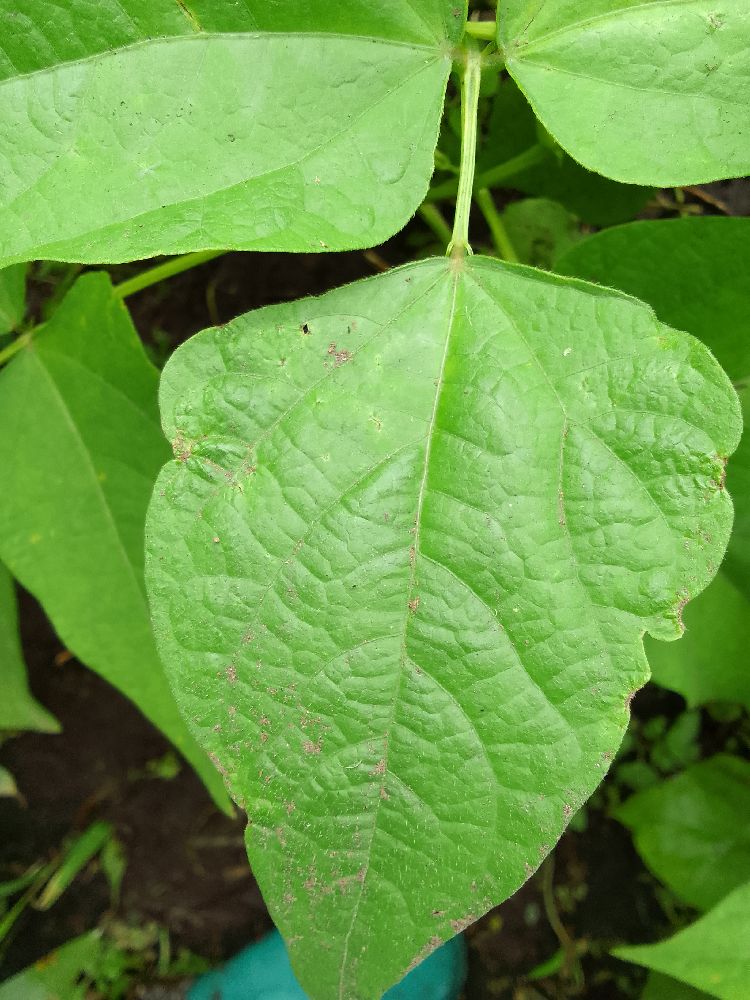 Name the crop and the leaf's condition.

common bean, healthy
